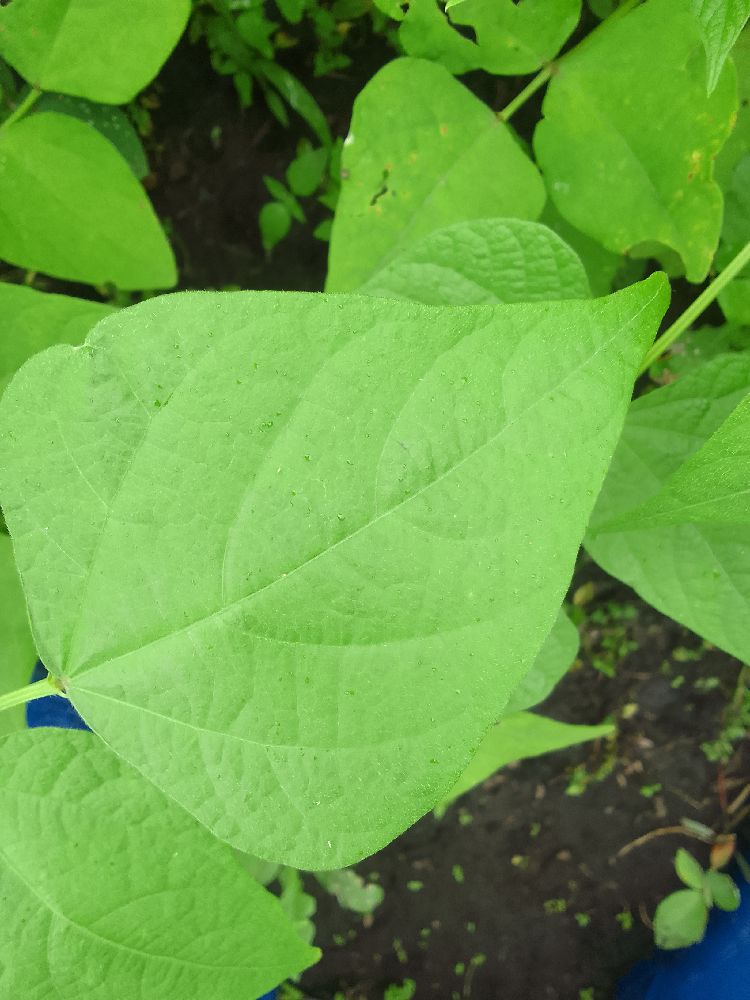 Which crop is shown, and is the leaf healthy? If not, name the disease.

common bean, healthy
